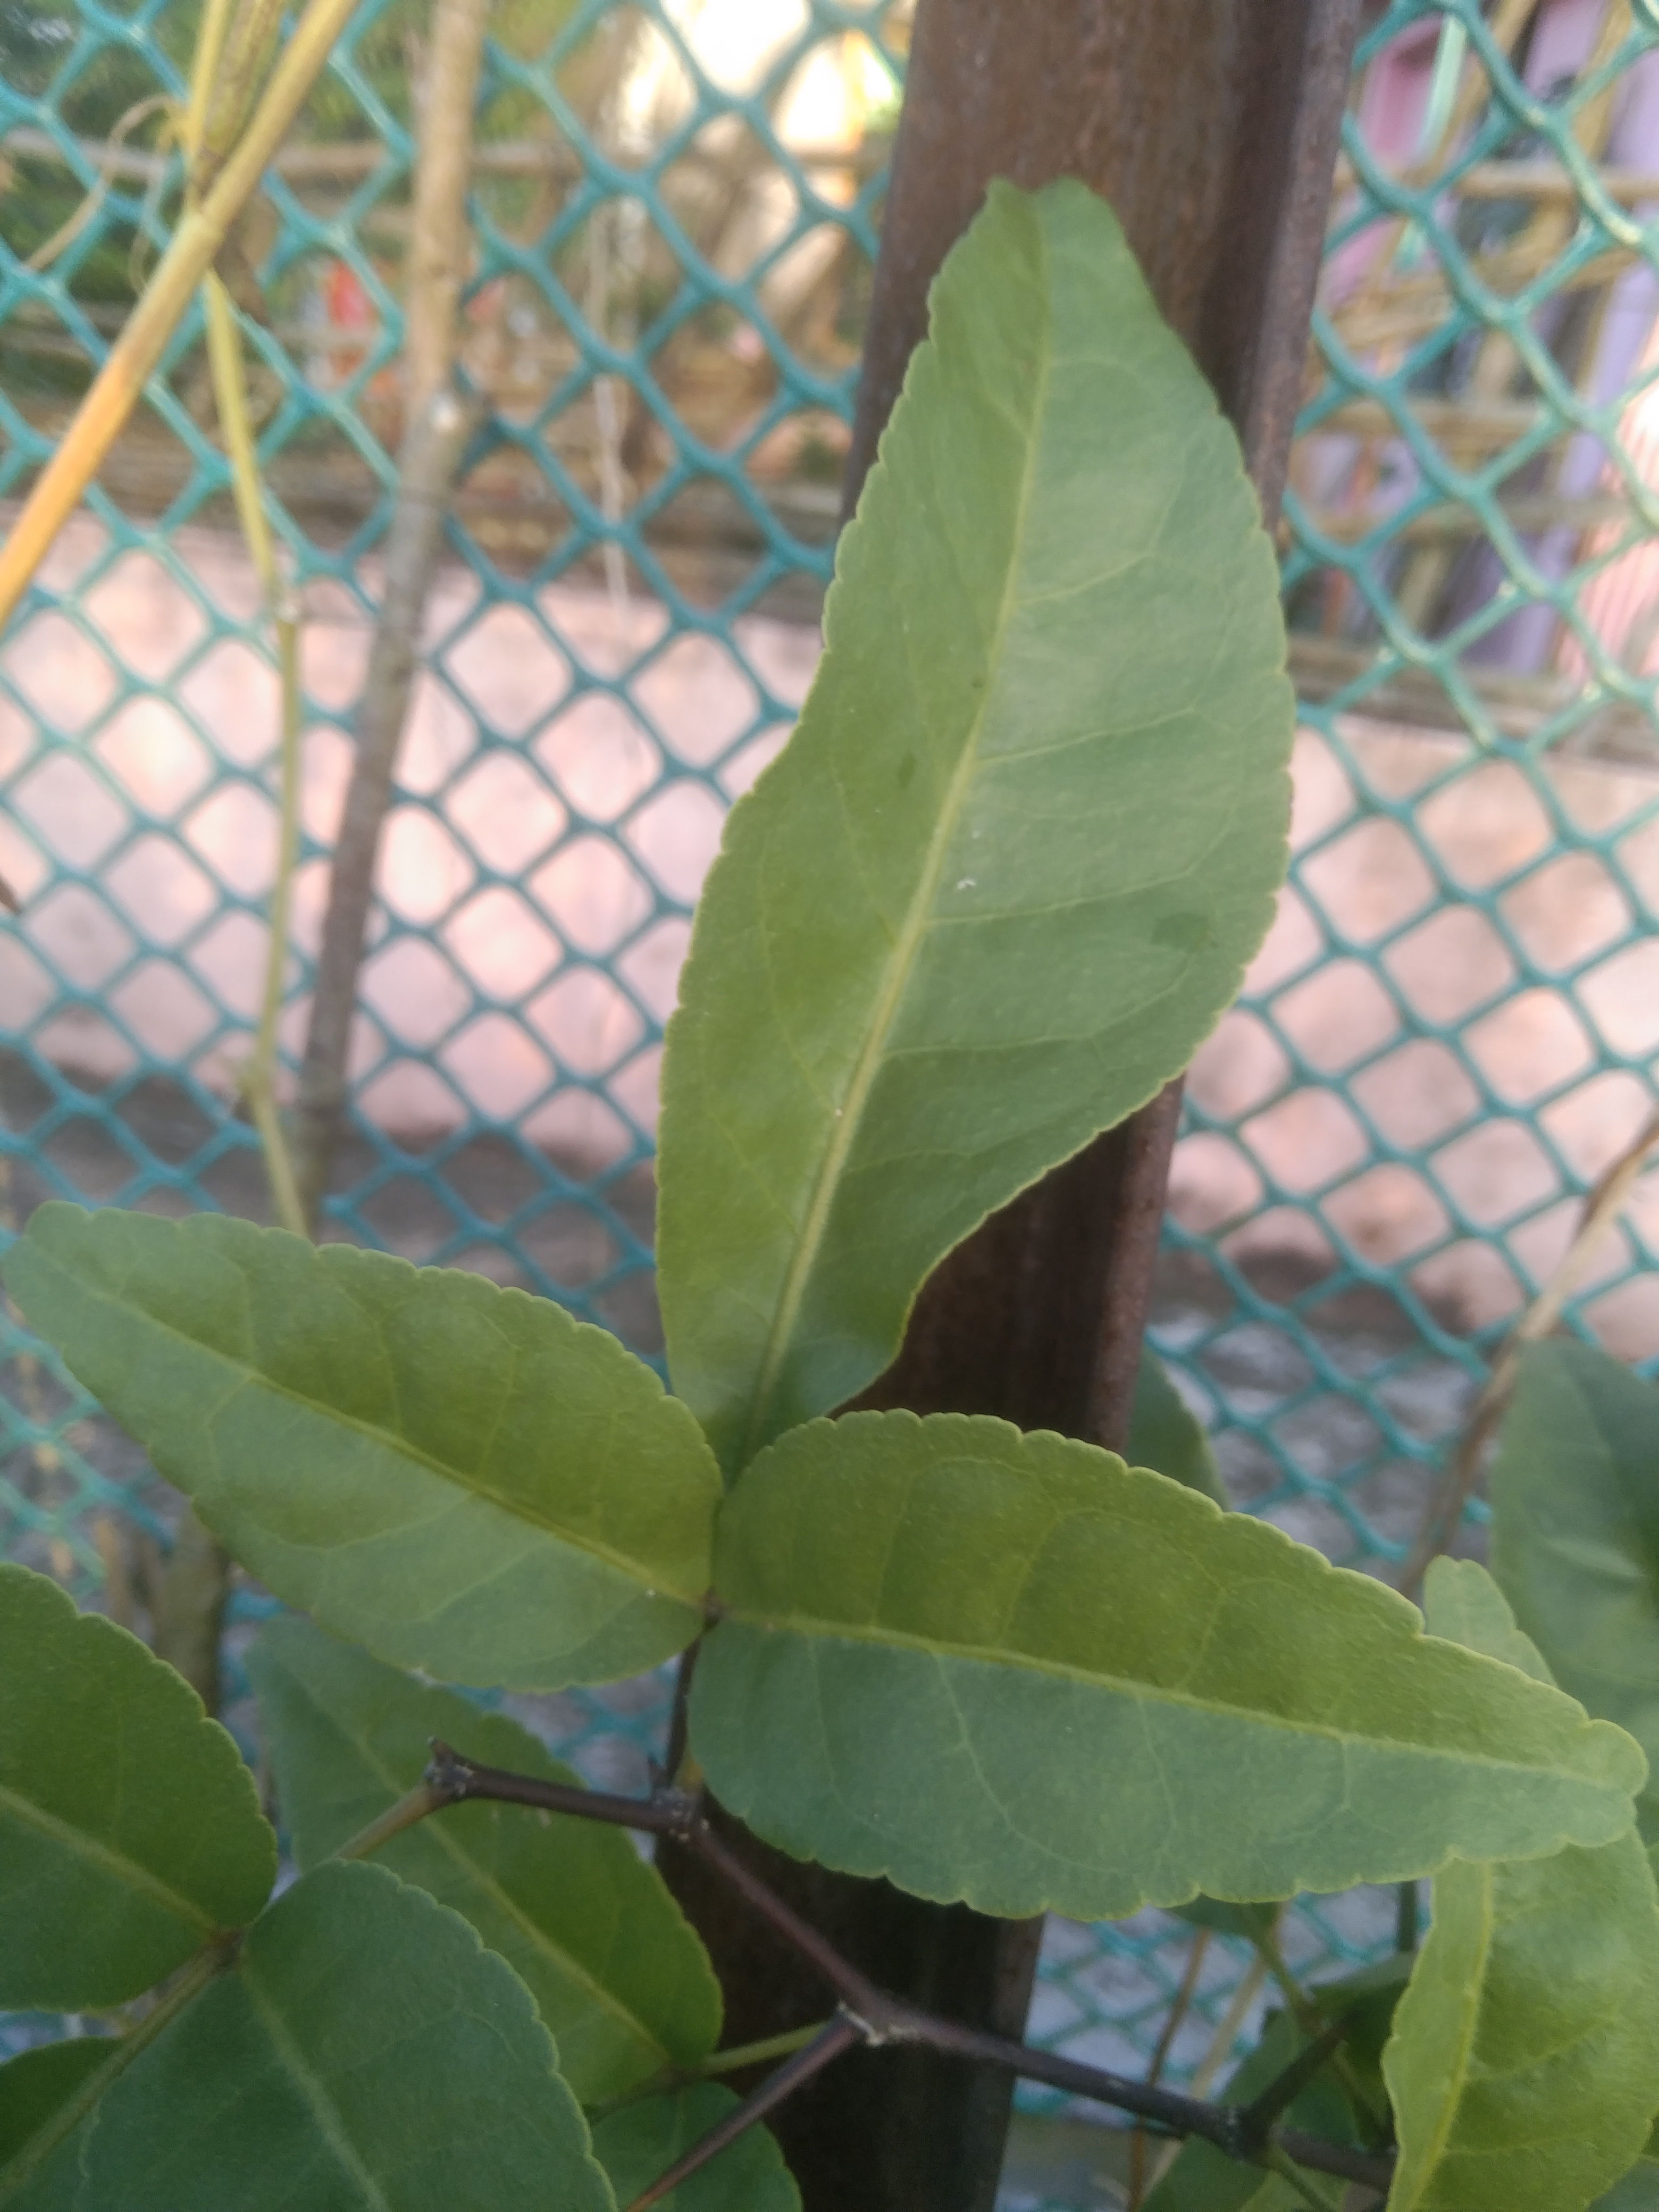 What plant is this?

wood apple
